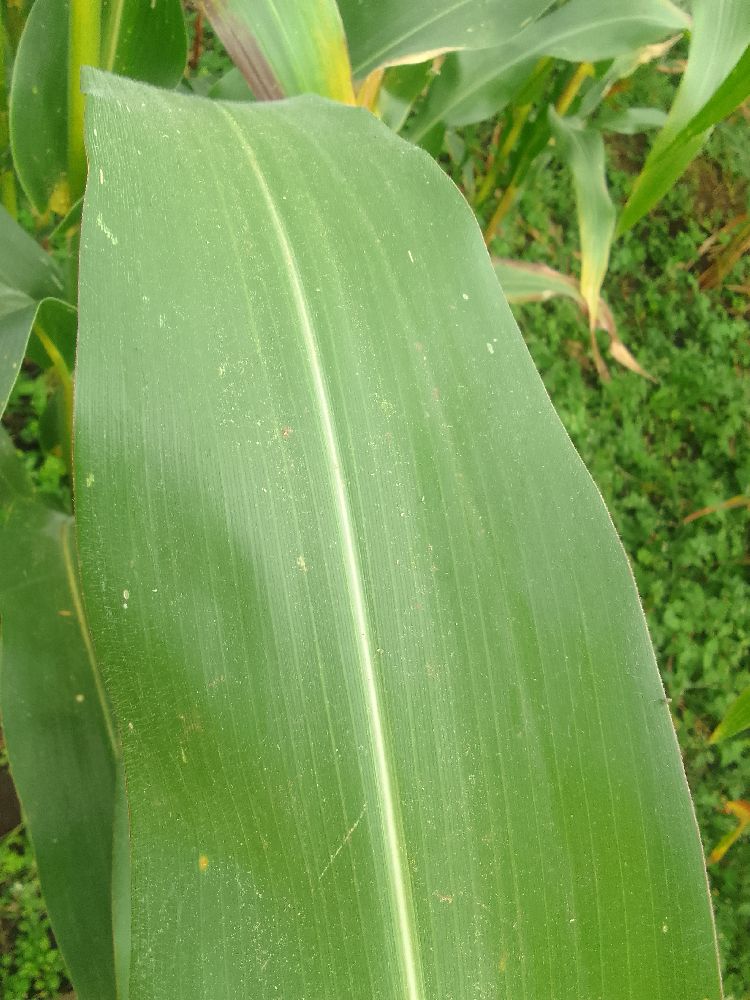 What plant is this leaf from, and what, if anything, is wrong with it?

maize, healthy
